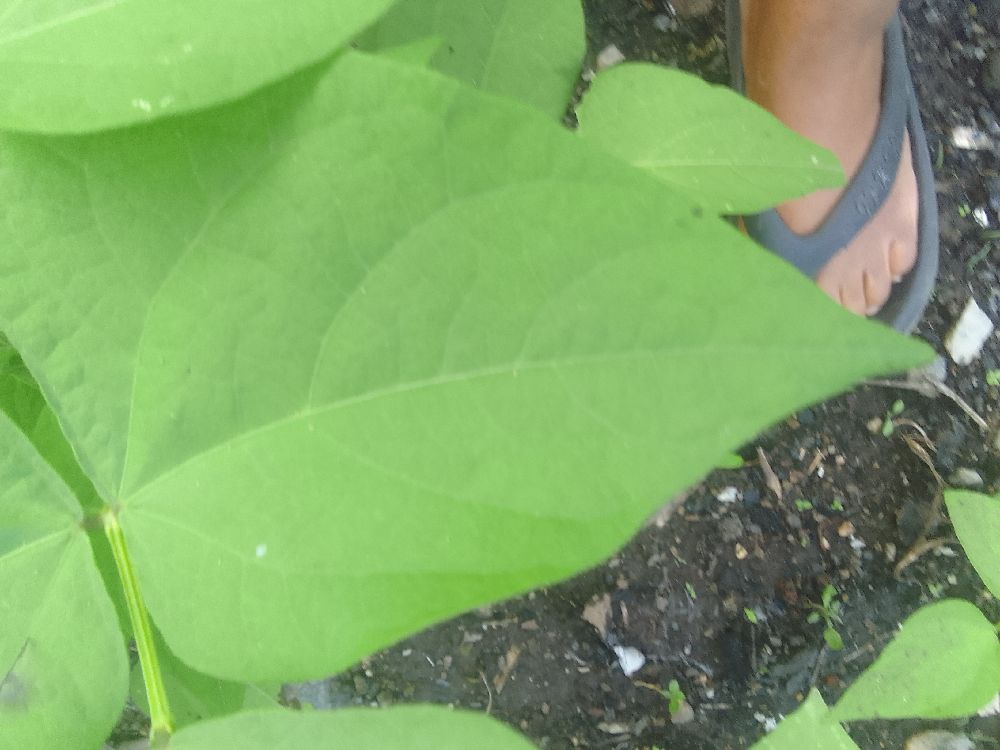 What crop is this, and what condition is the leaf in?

common bean, healthy
